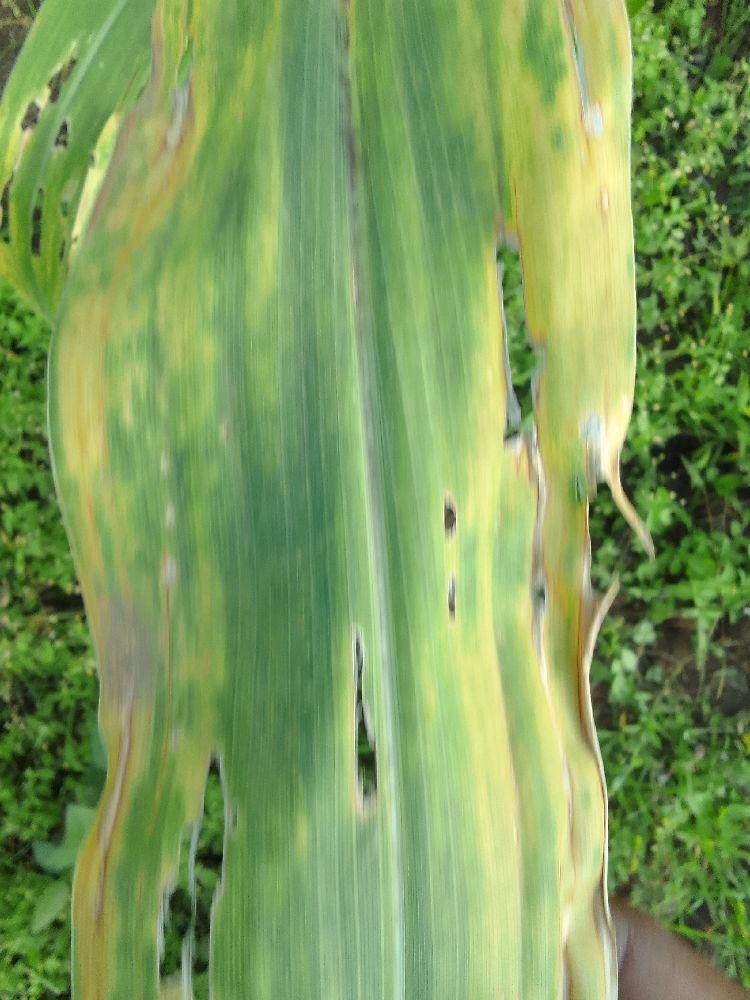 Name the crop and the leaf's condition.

maize, maize lethal necrosis
